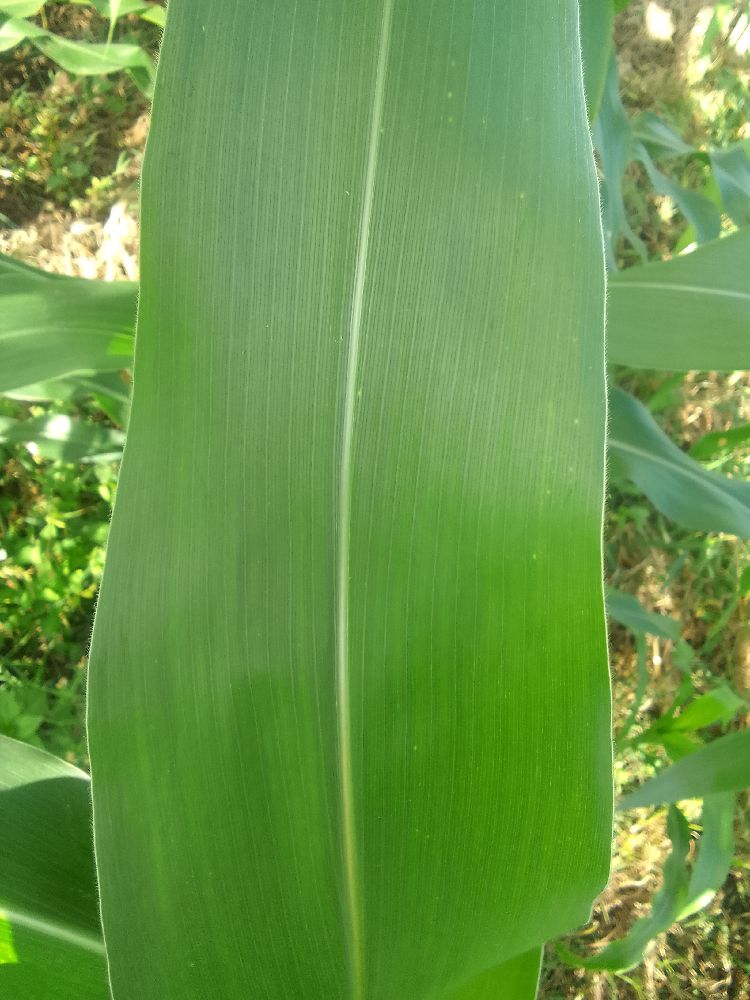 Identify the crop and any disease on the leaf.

maize, healthy
